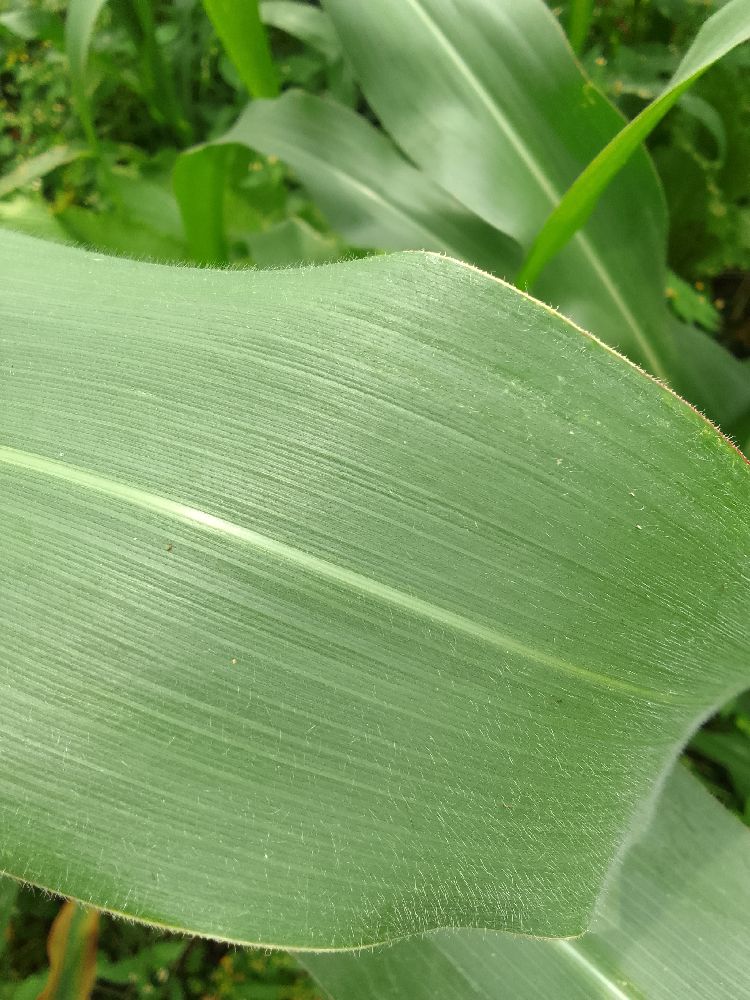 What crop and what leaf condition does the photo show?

maize, healthy
